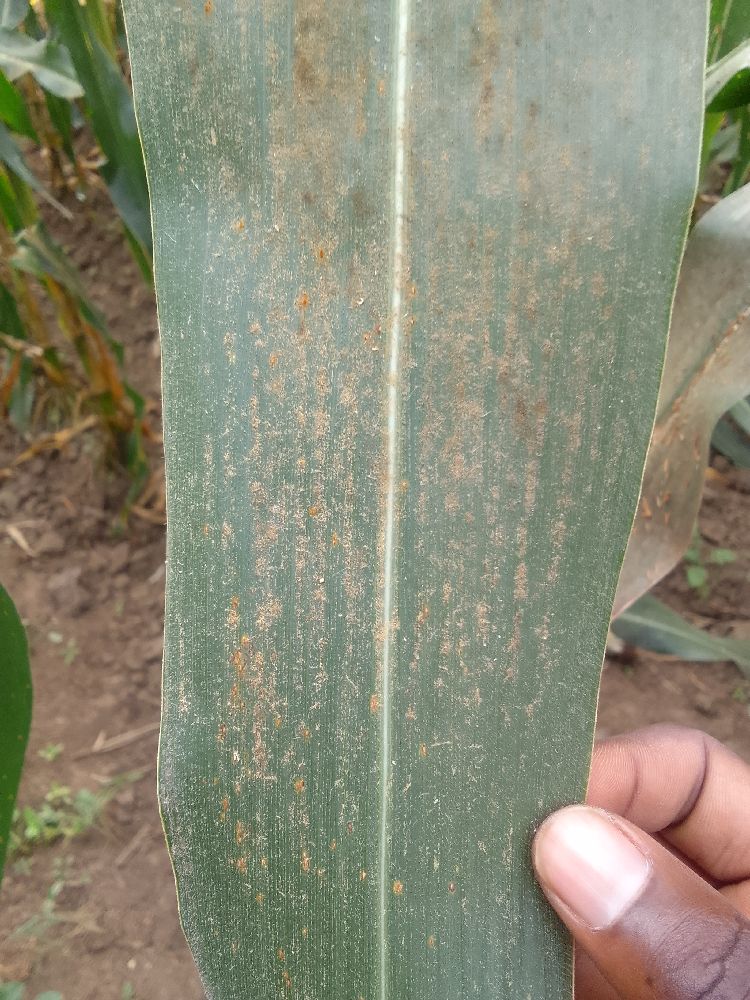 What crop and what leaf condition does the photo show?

maize, healthy
